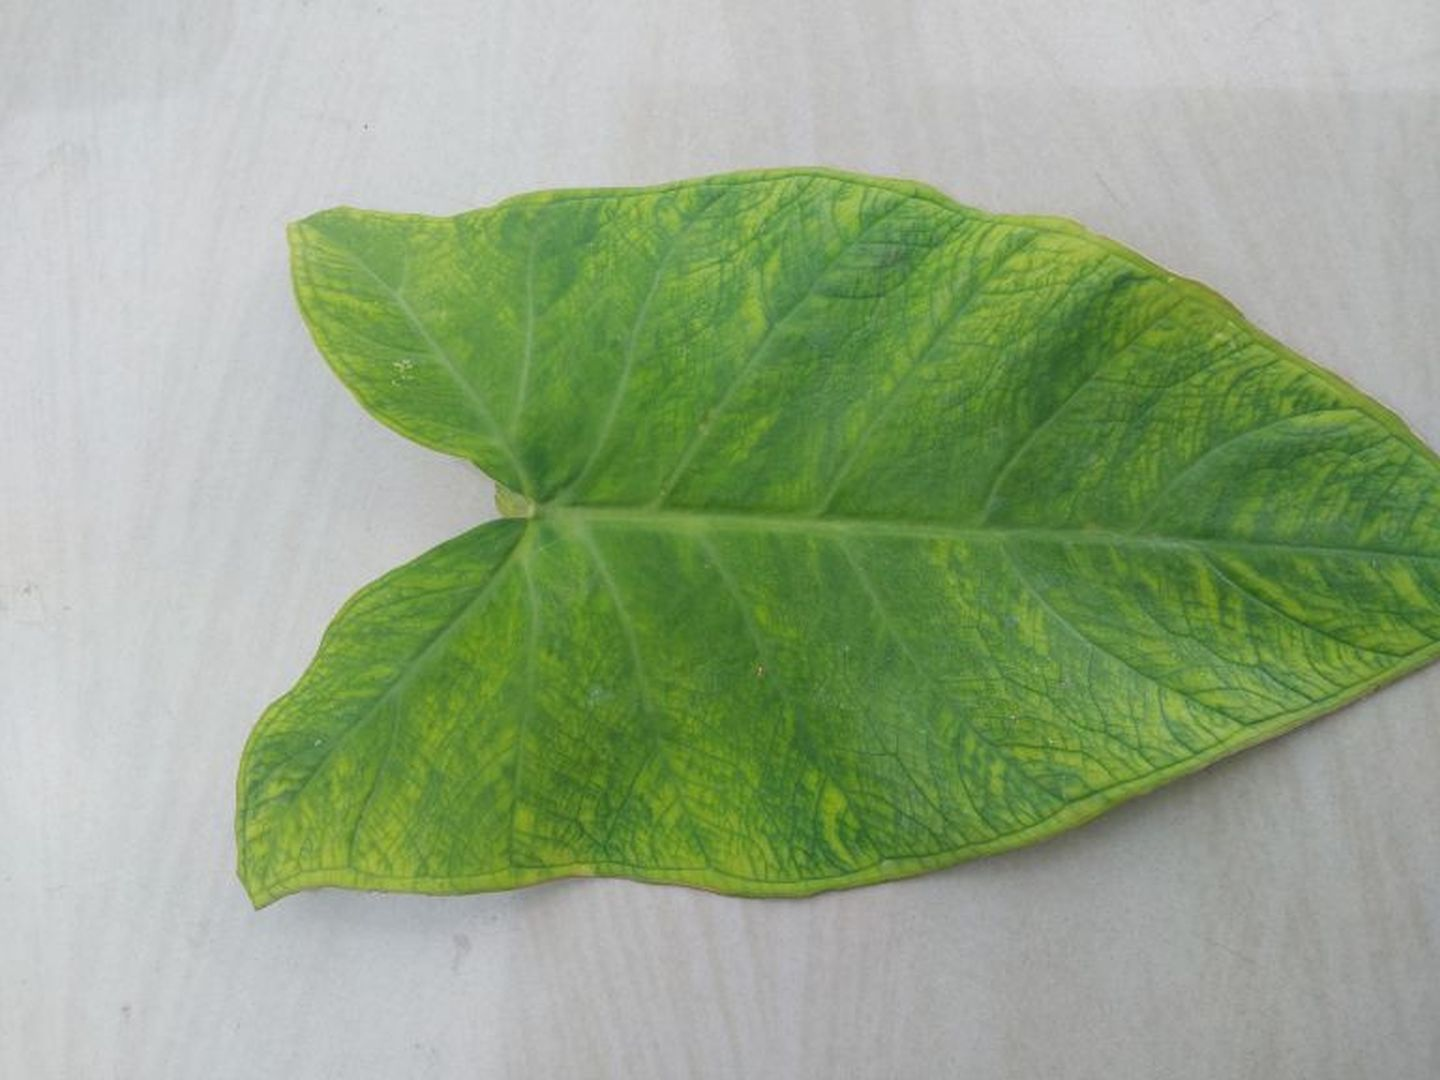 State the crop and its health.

taro, mosaic
